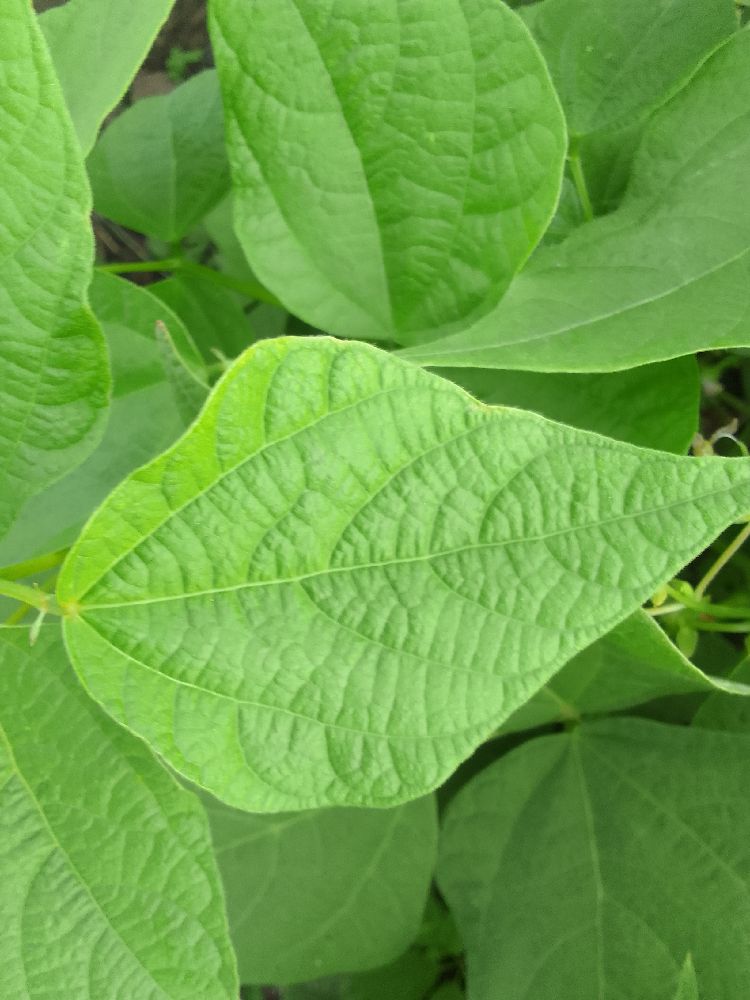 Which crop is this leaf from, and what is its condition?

common bean, healthy
